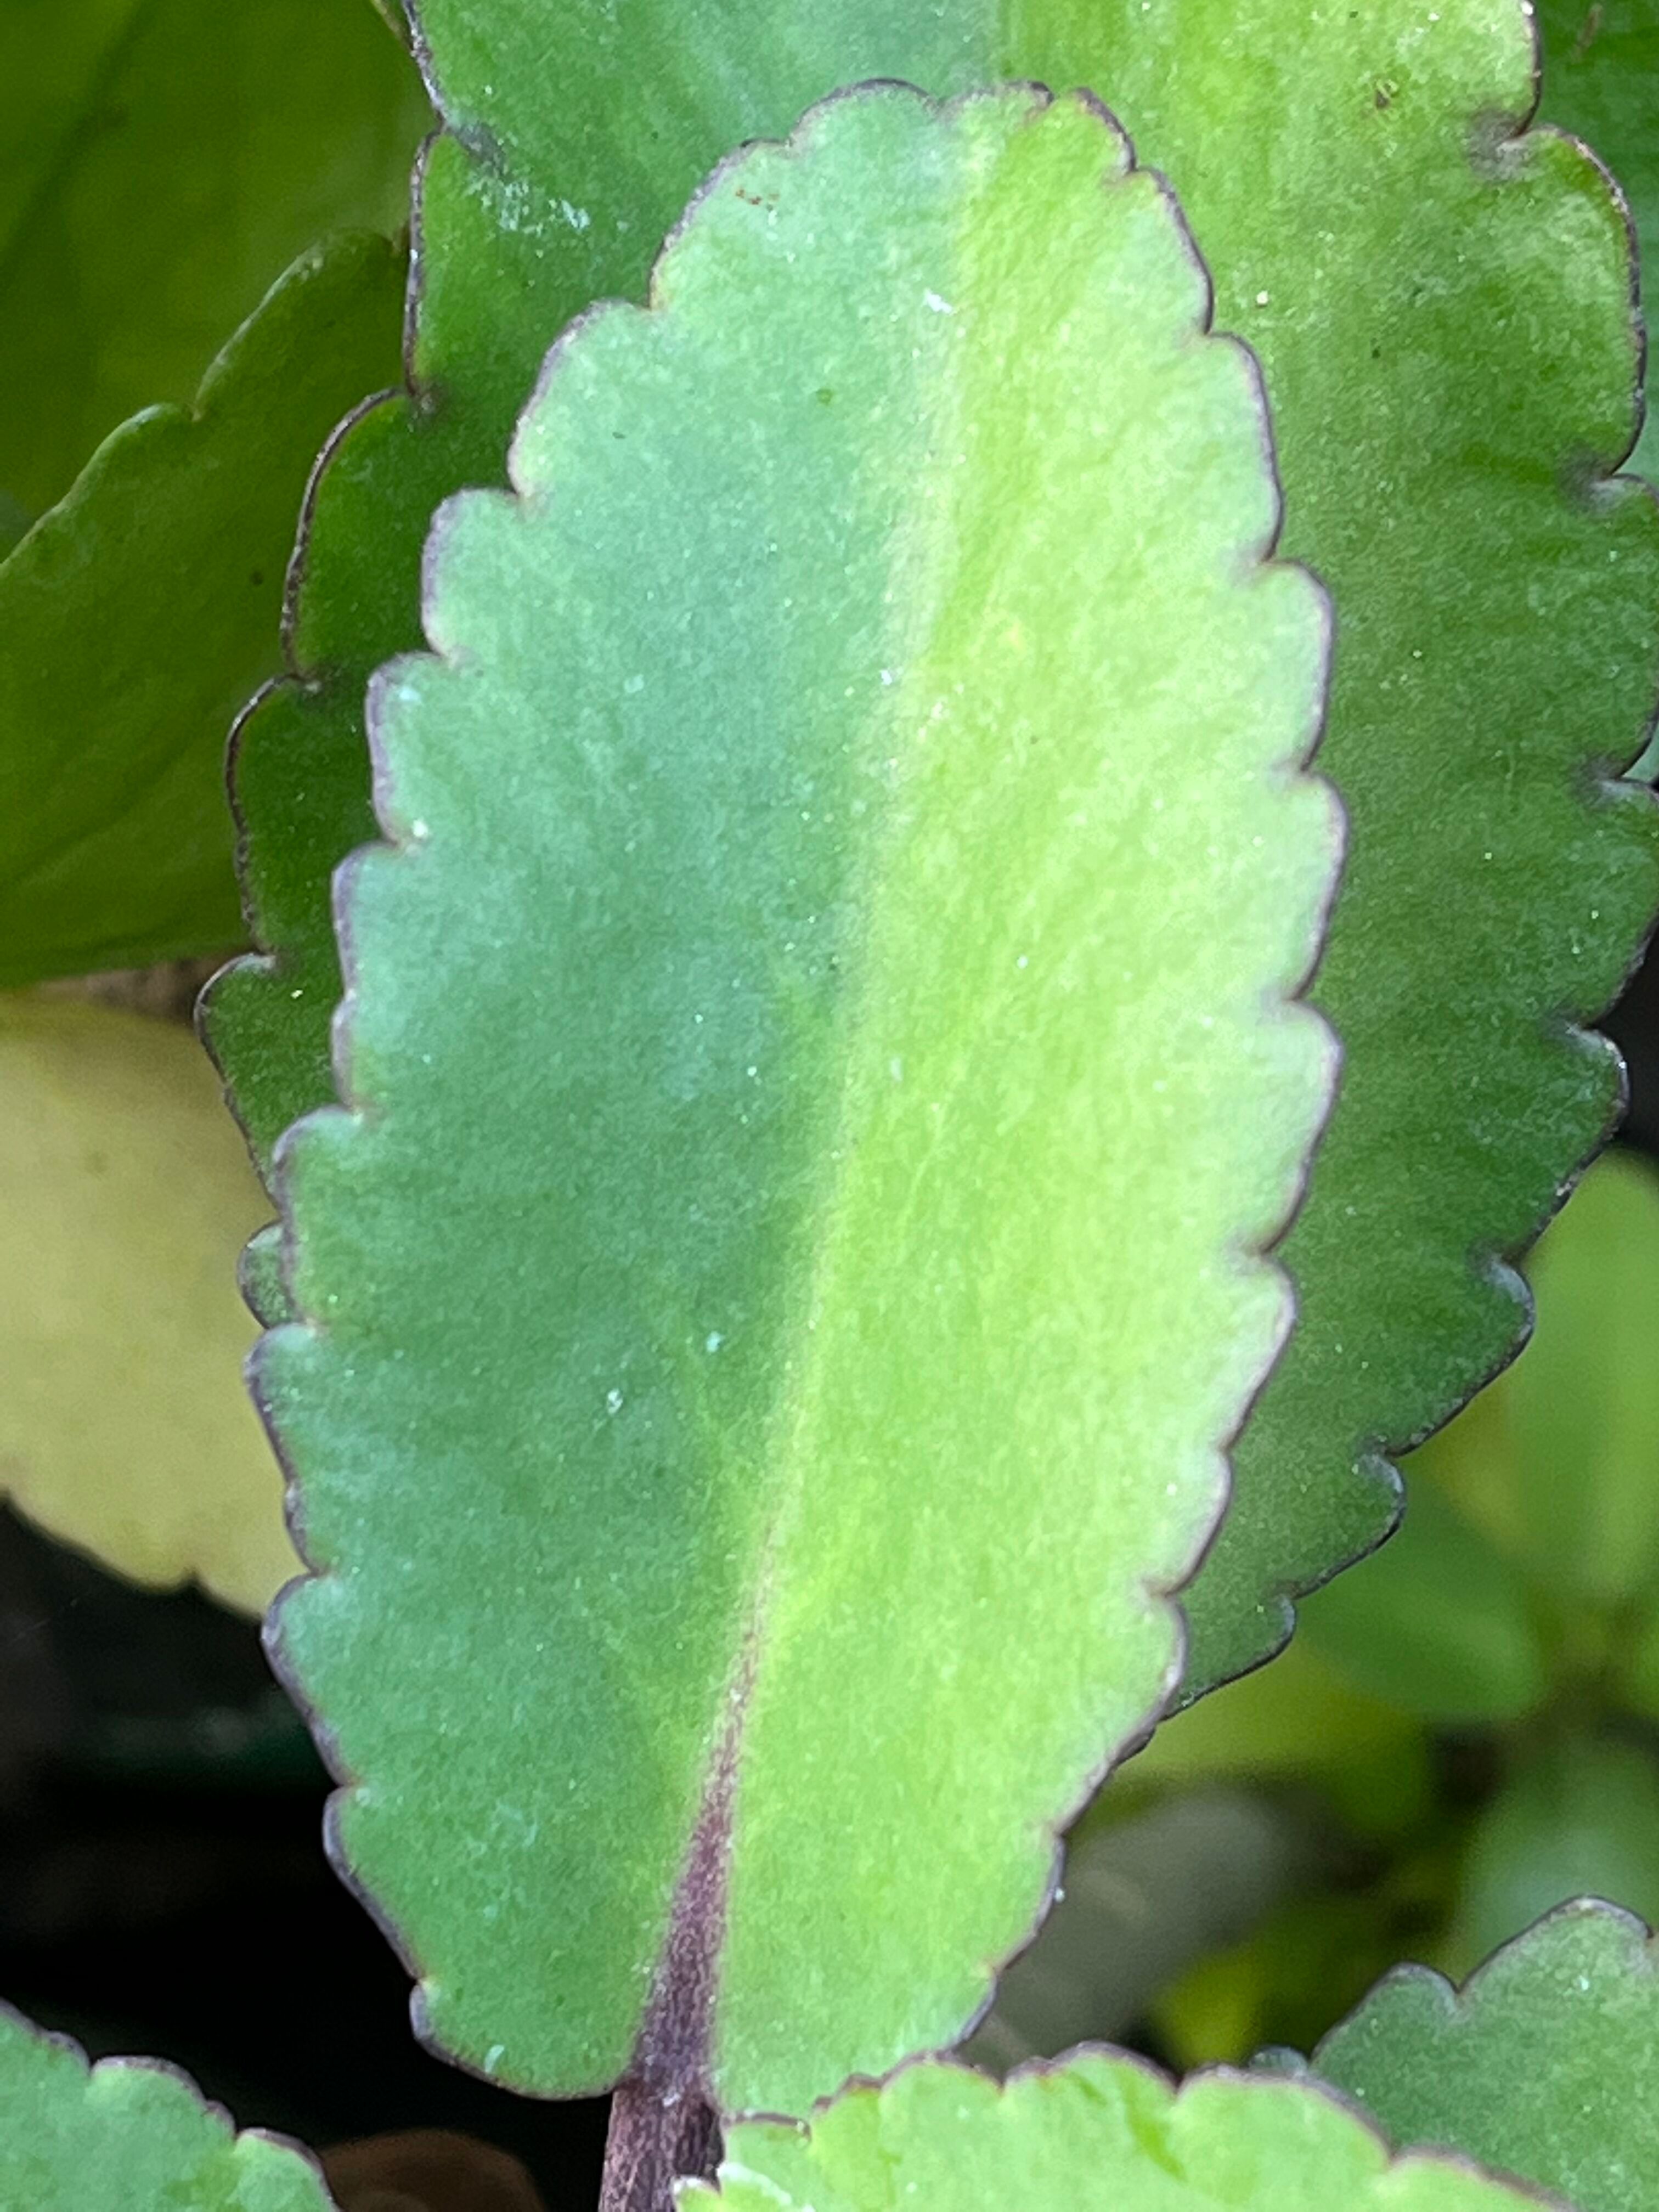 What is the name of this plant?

pathorkuci
